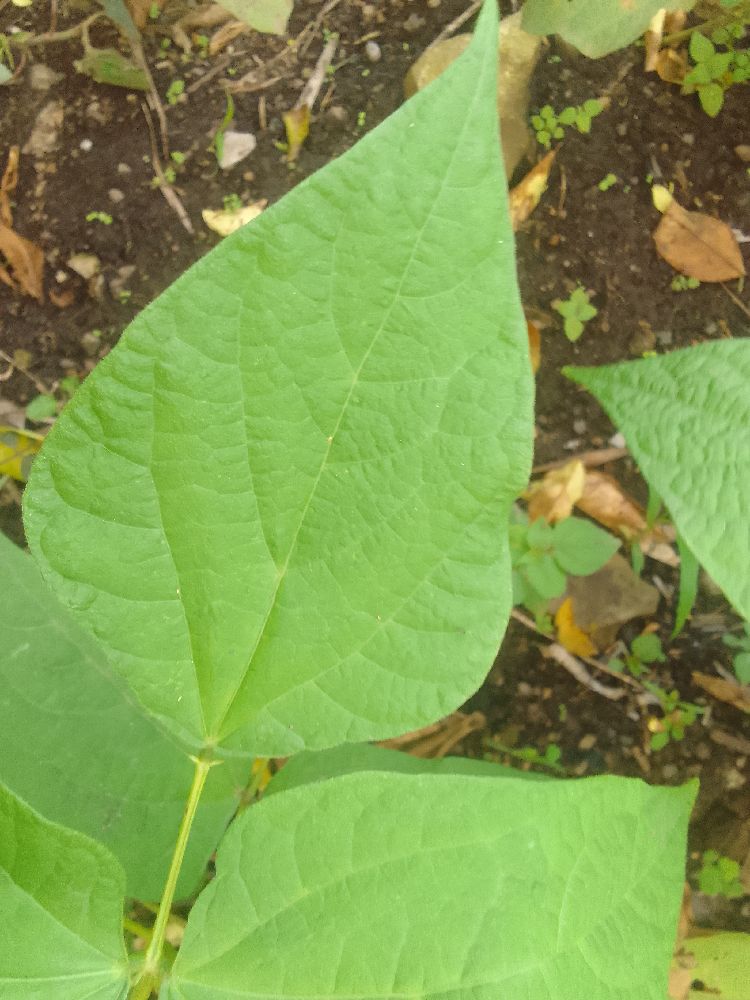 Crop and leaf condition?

common bean, healthy
